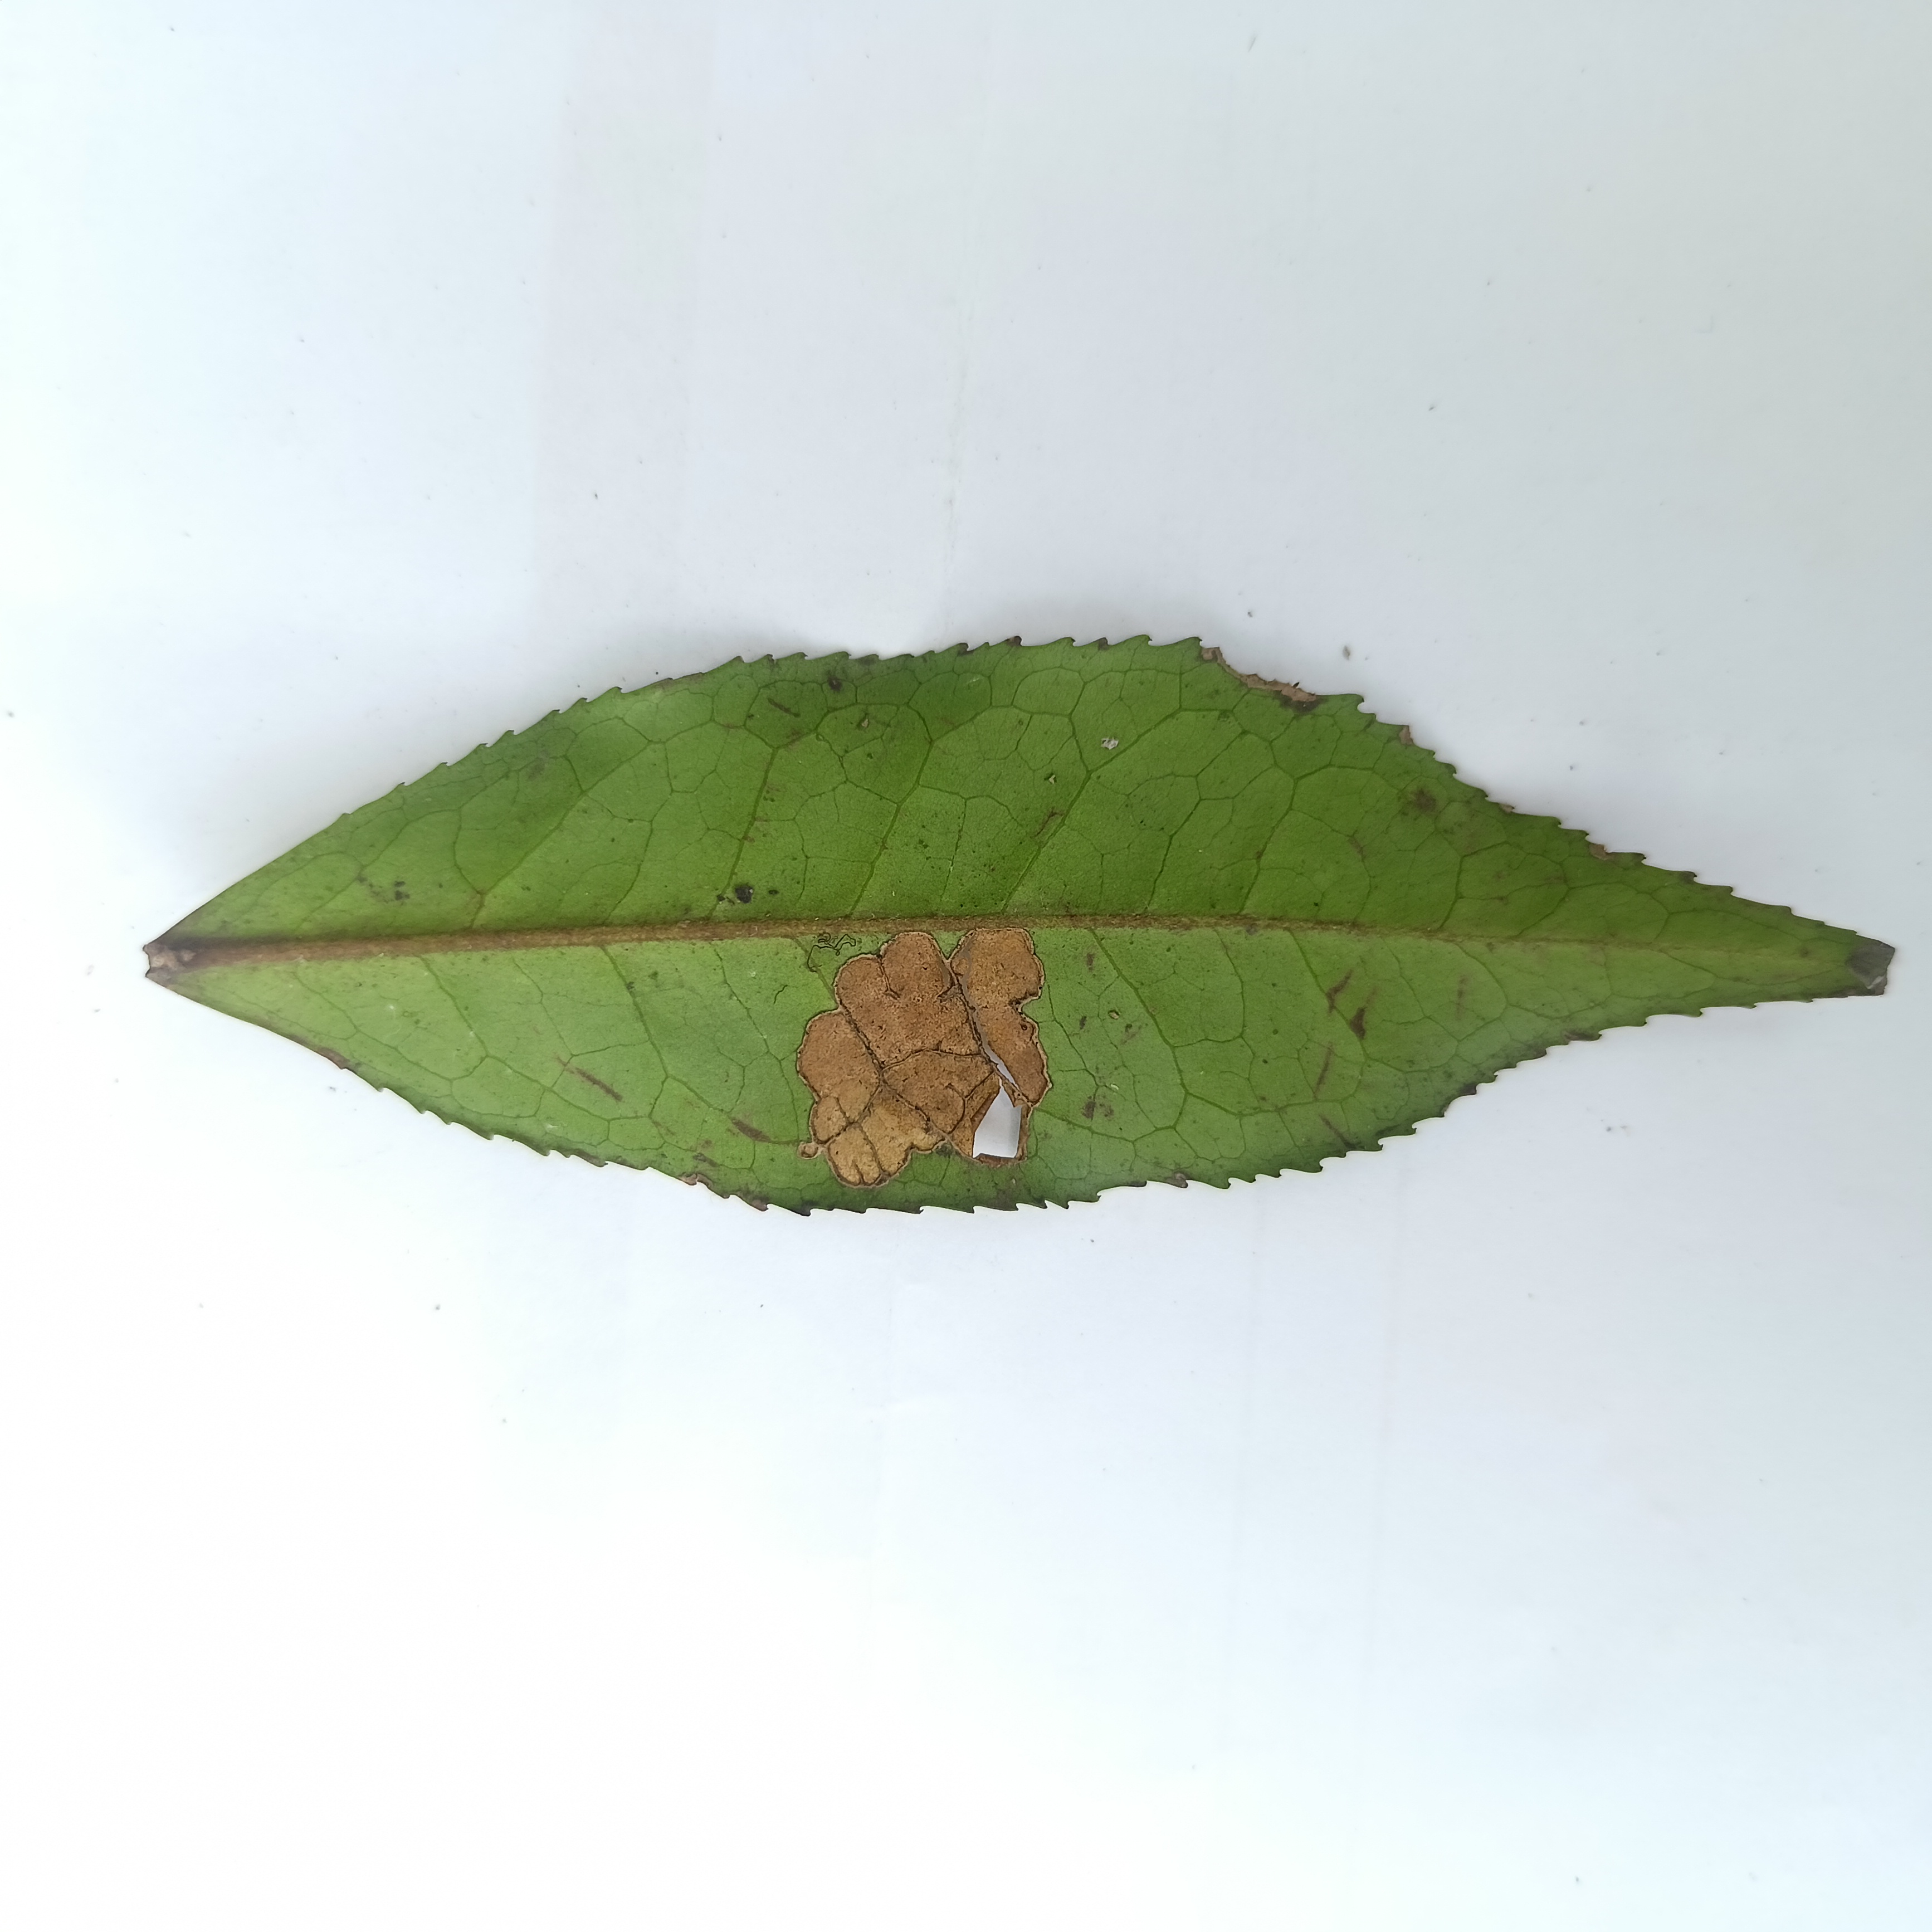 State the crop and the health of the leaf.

tea, brown blight
